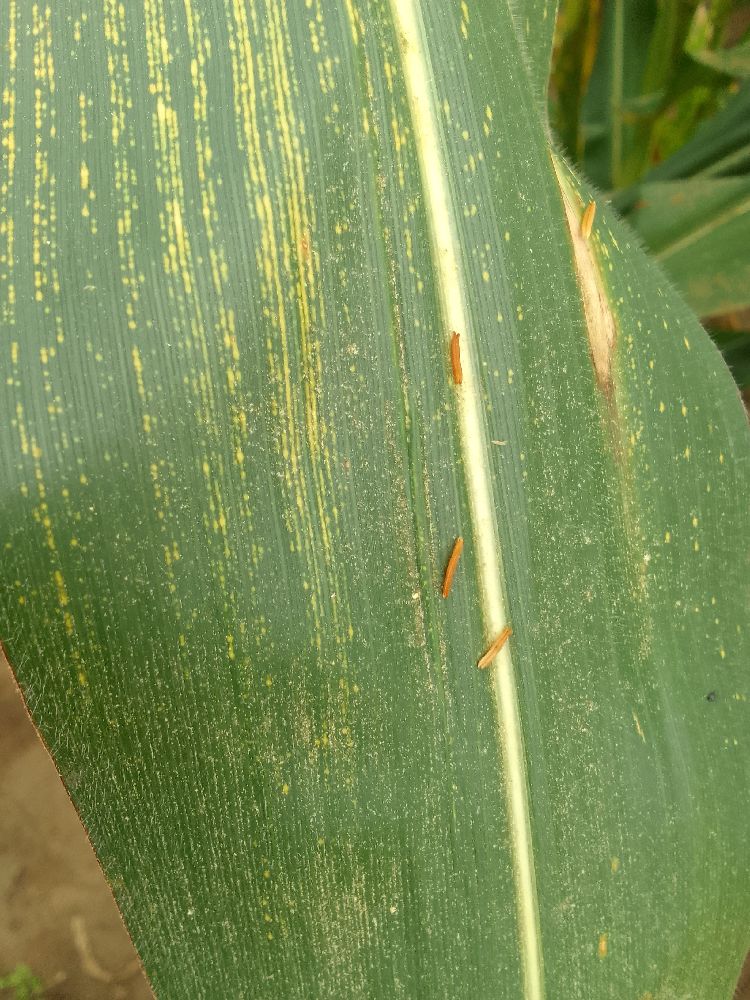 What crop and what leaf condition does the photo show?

maize, maize streak virus
